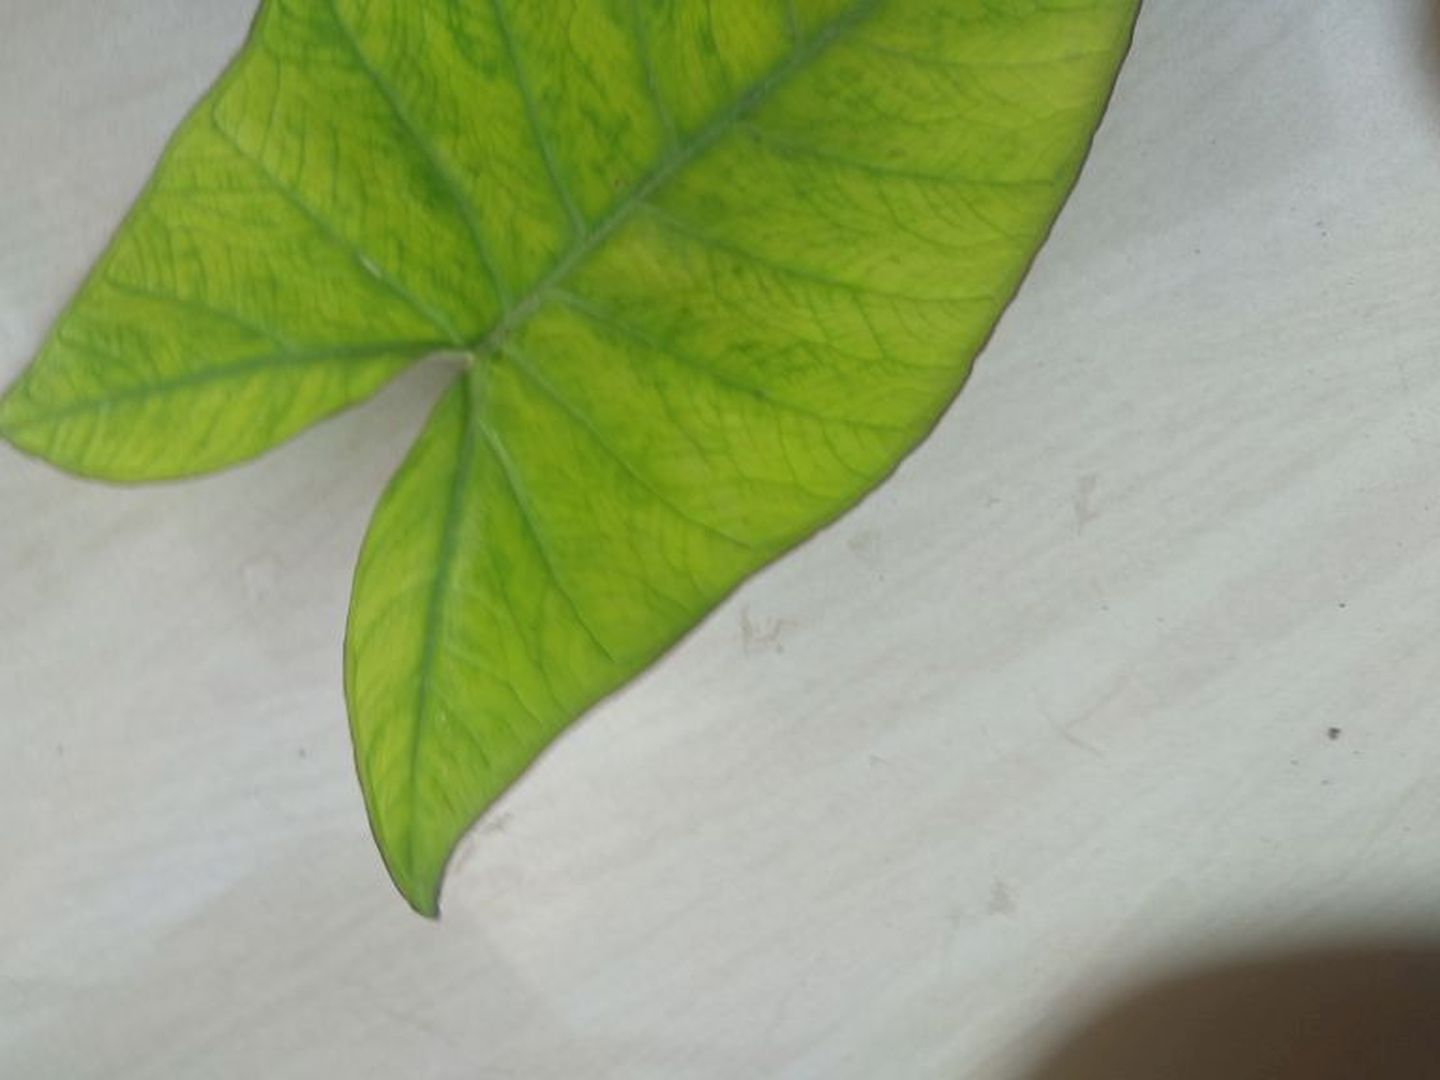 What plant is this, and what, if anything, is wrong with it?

taro, mosaic
